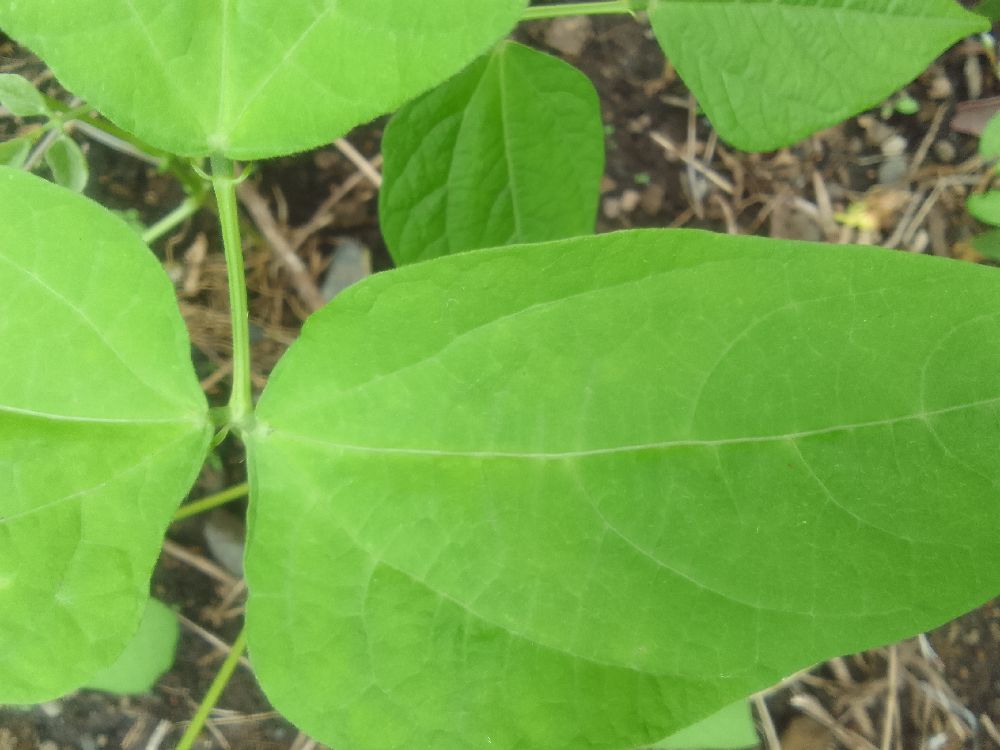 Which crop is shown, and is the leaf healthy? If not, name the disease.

common bean, healthy
